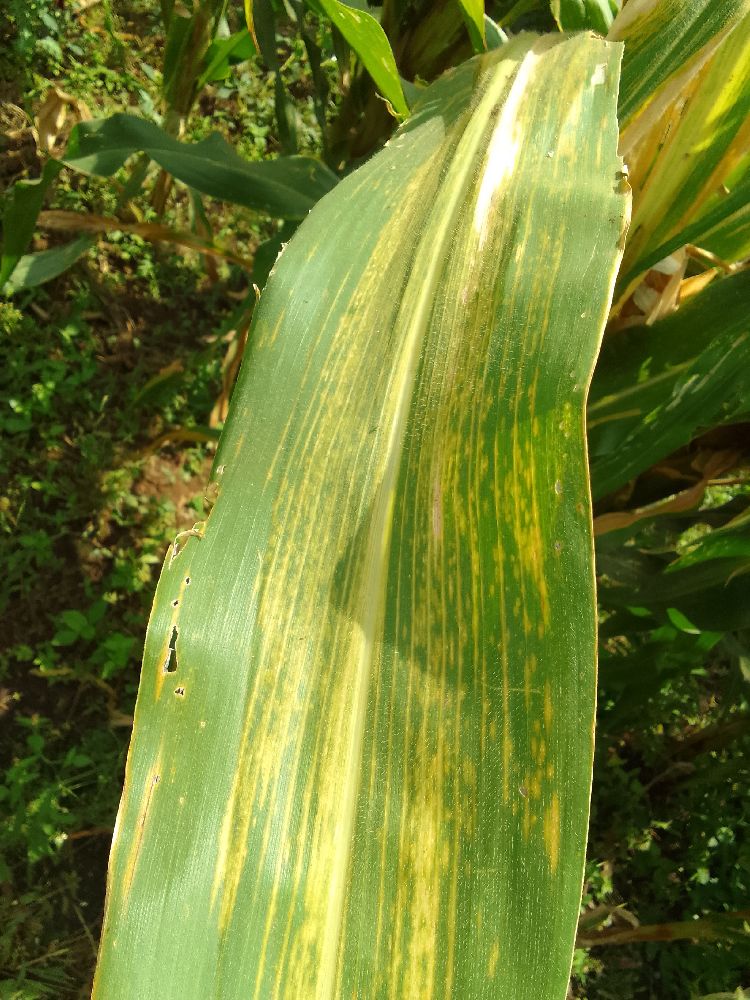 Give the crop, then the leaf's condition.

maize, maize lethal necrosis
